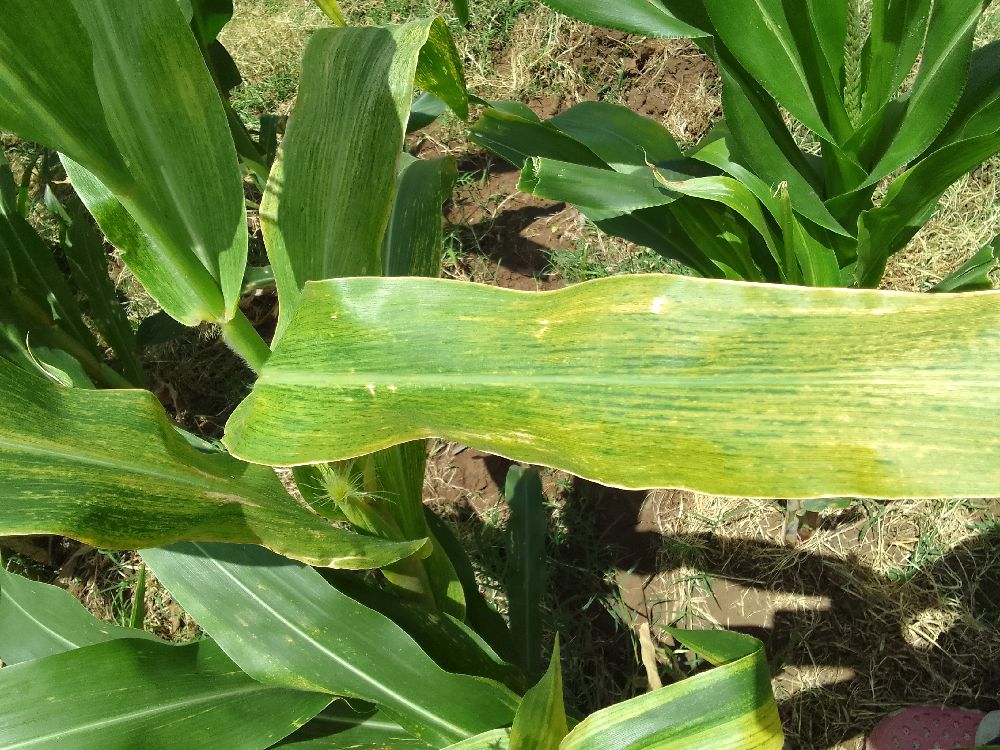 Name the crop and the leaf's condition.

maize, maize lethal necrosis
